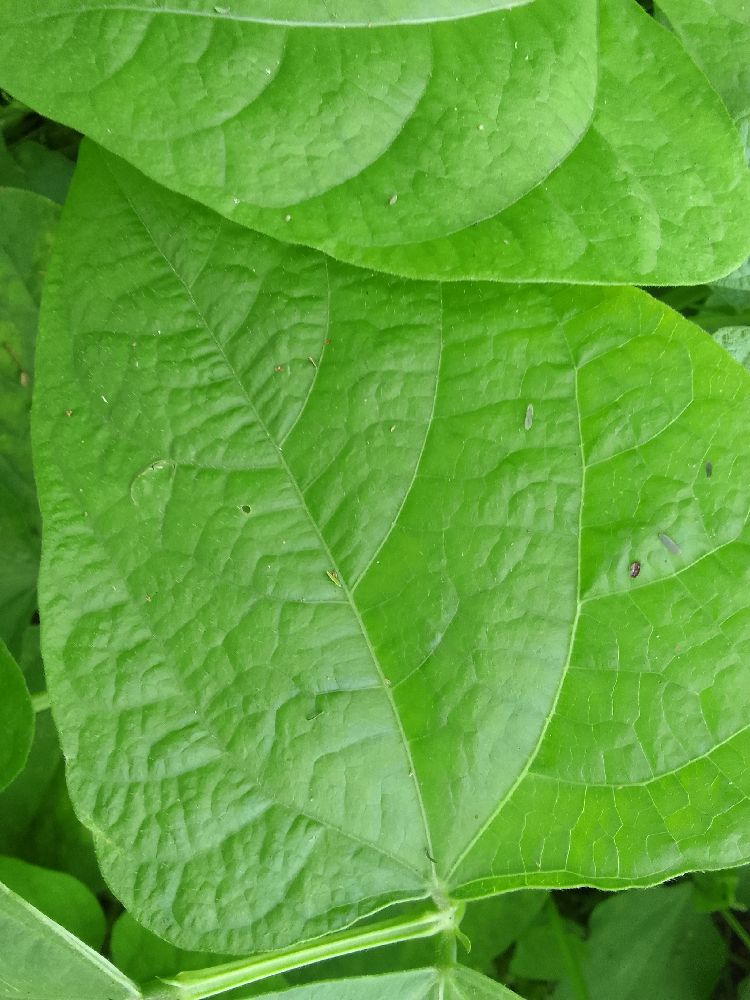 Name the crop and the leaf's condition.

common bean, healthy
